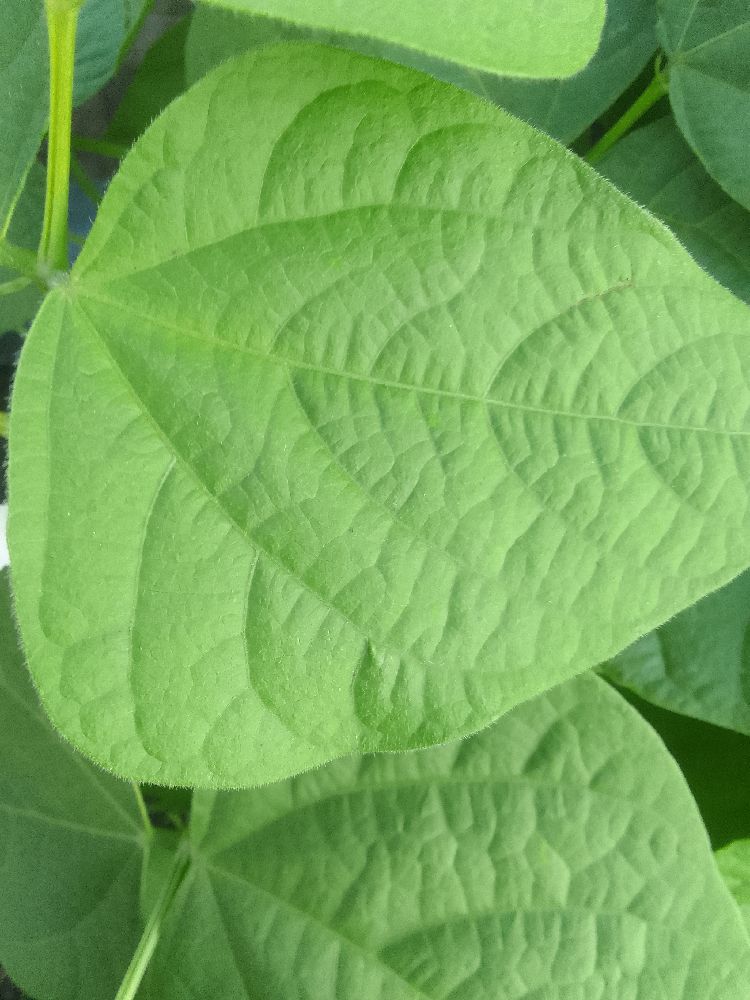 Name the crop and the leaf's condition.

common bean, healthy
